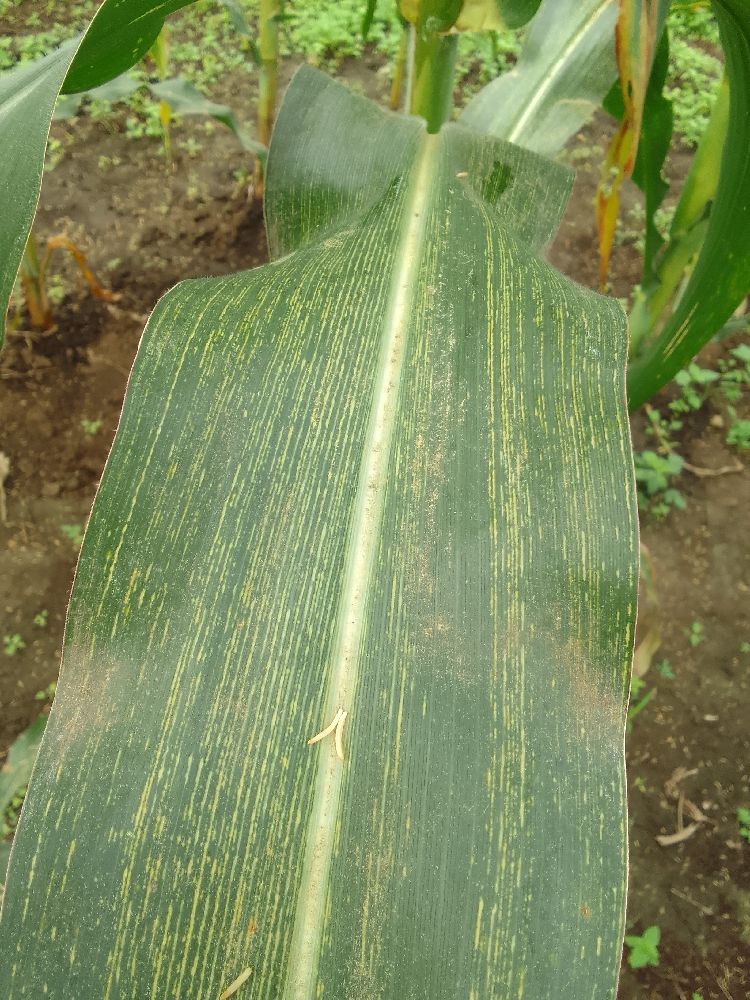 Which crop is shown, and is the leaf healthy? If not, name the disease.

maize, maize streak virus
